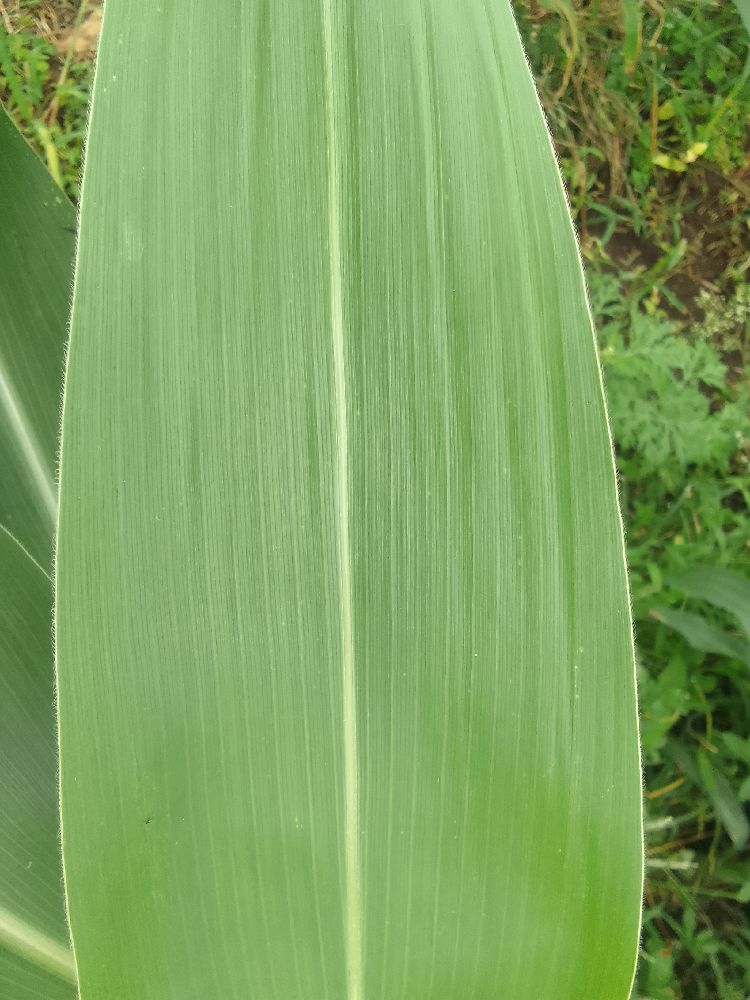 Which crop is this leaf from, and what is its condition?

maize, healthy
